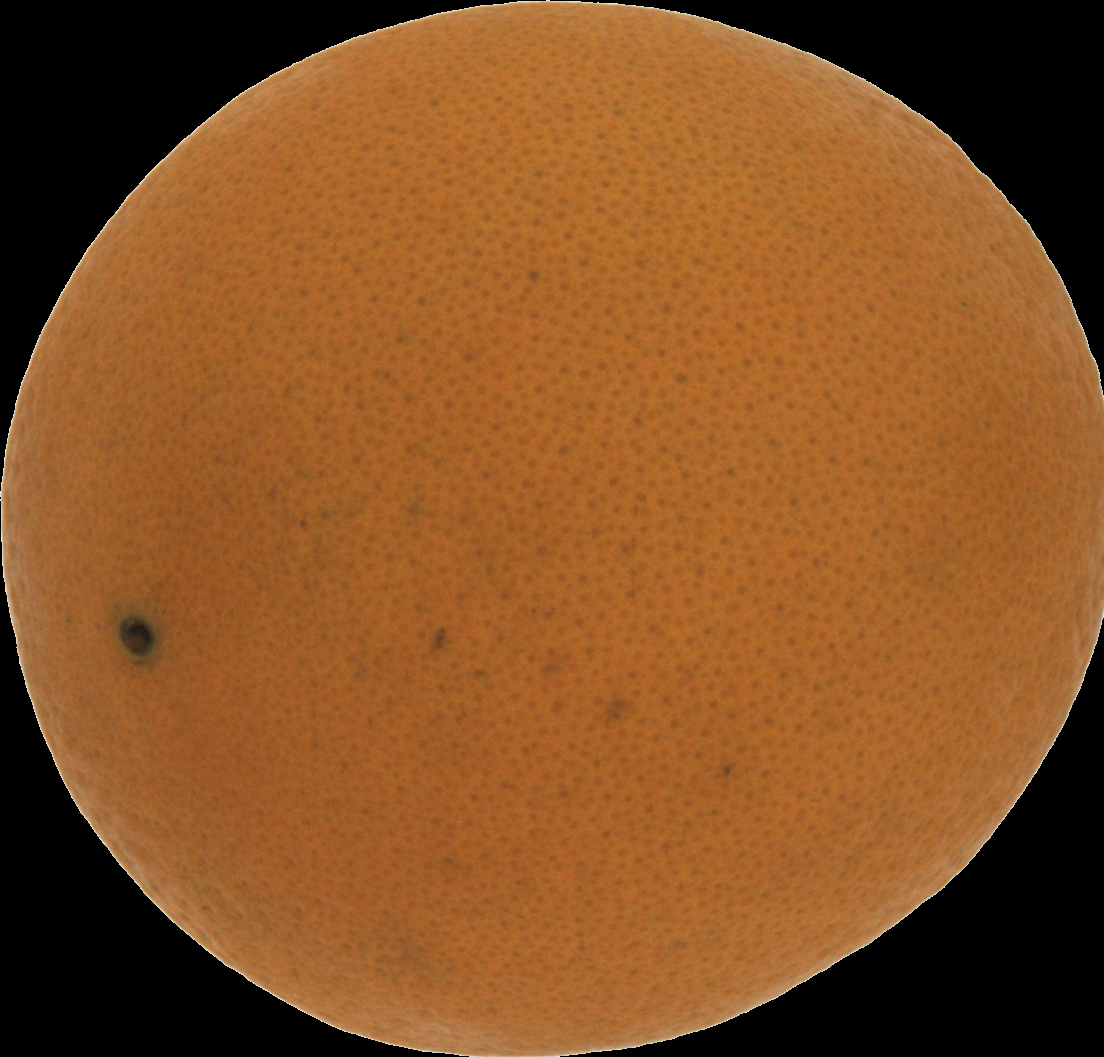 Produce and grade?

orange, good
